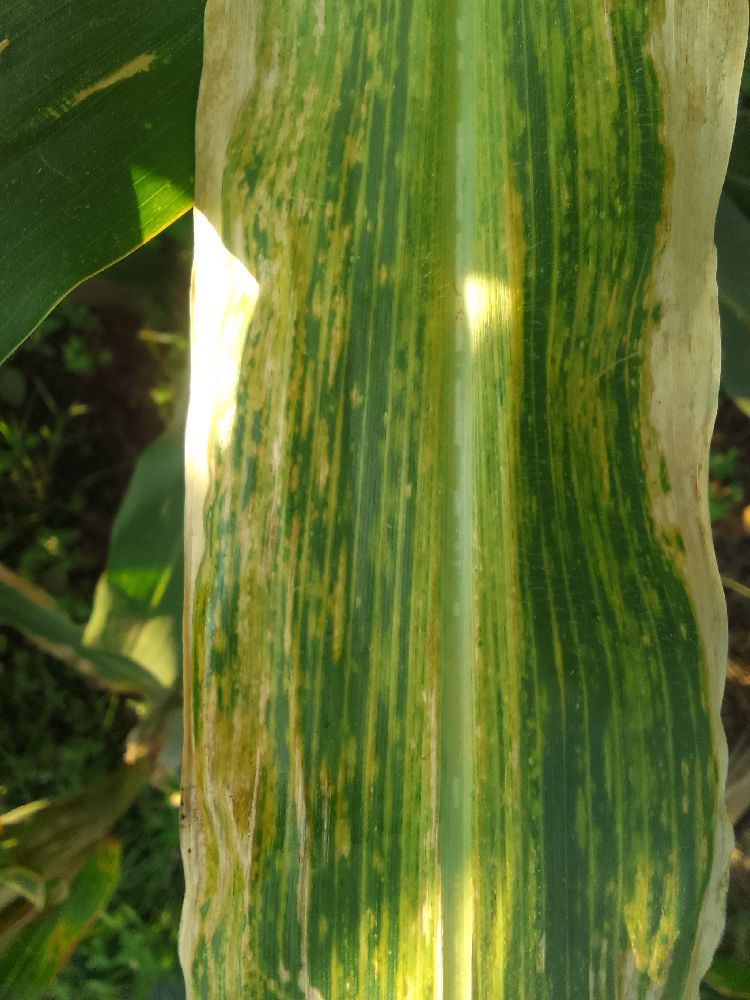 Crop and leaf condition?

maize, maize lethal necrosis
